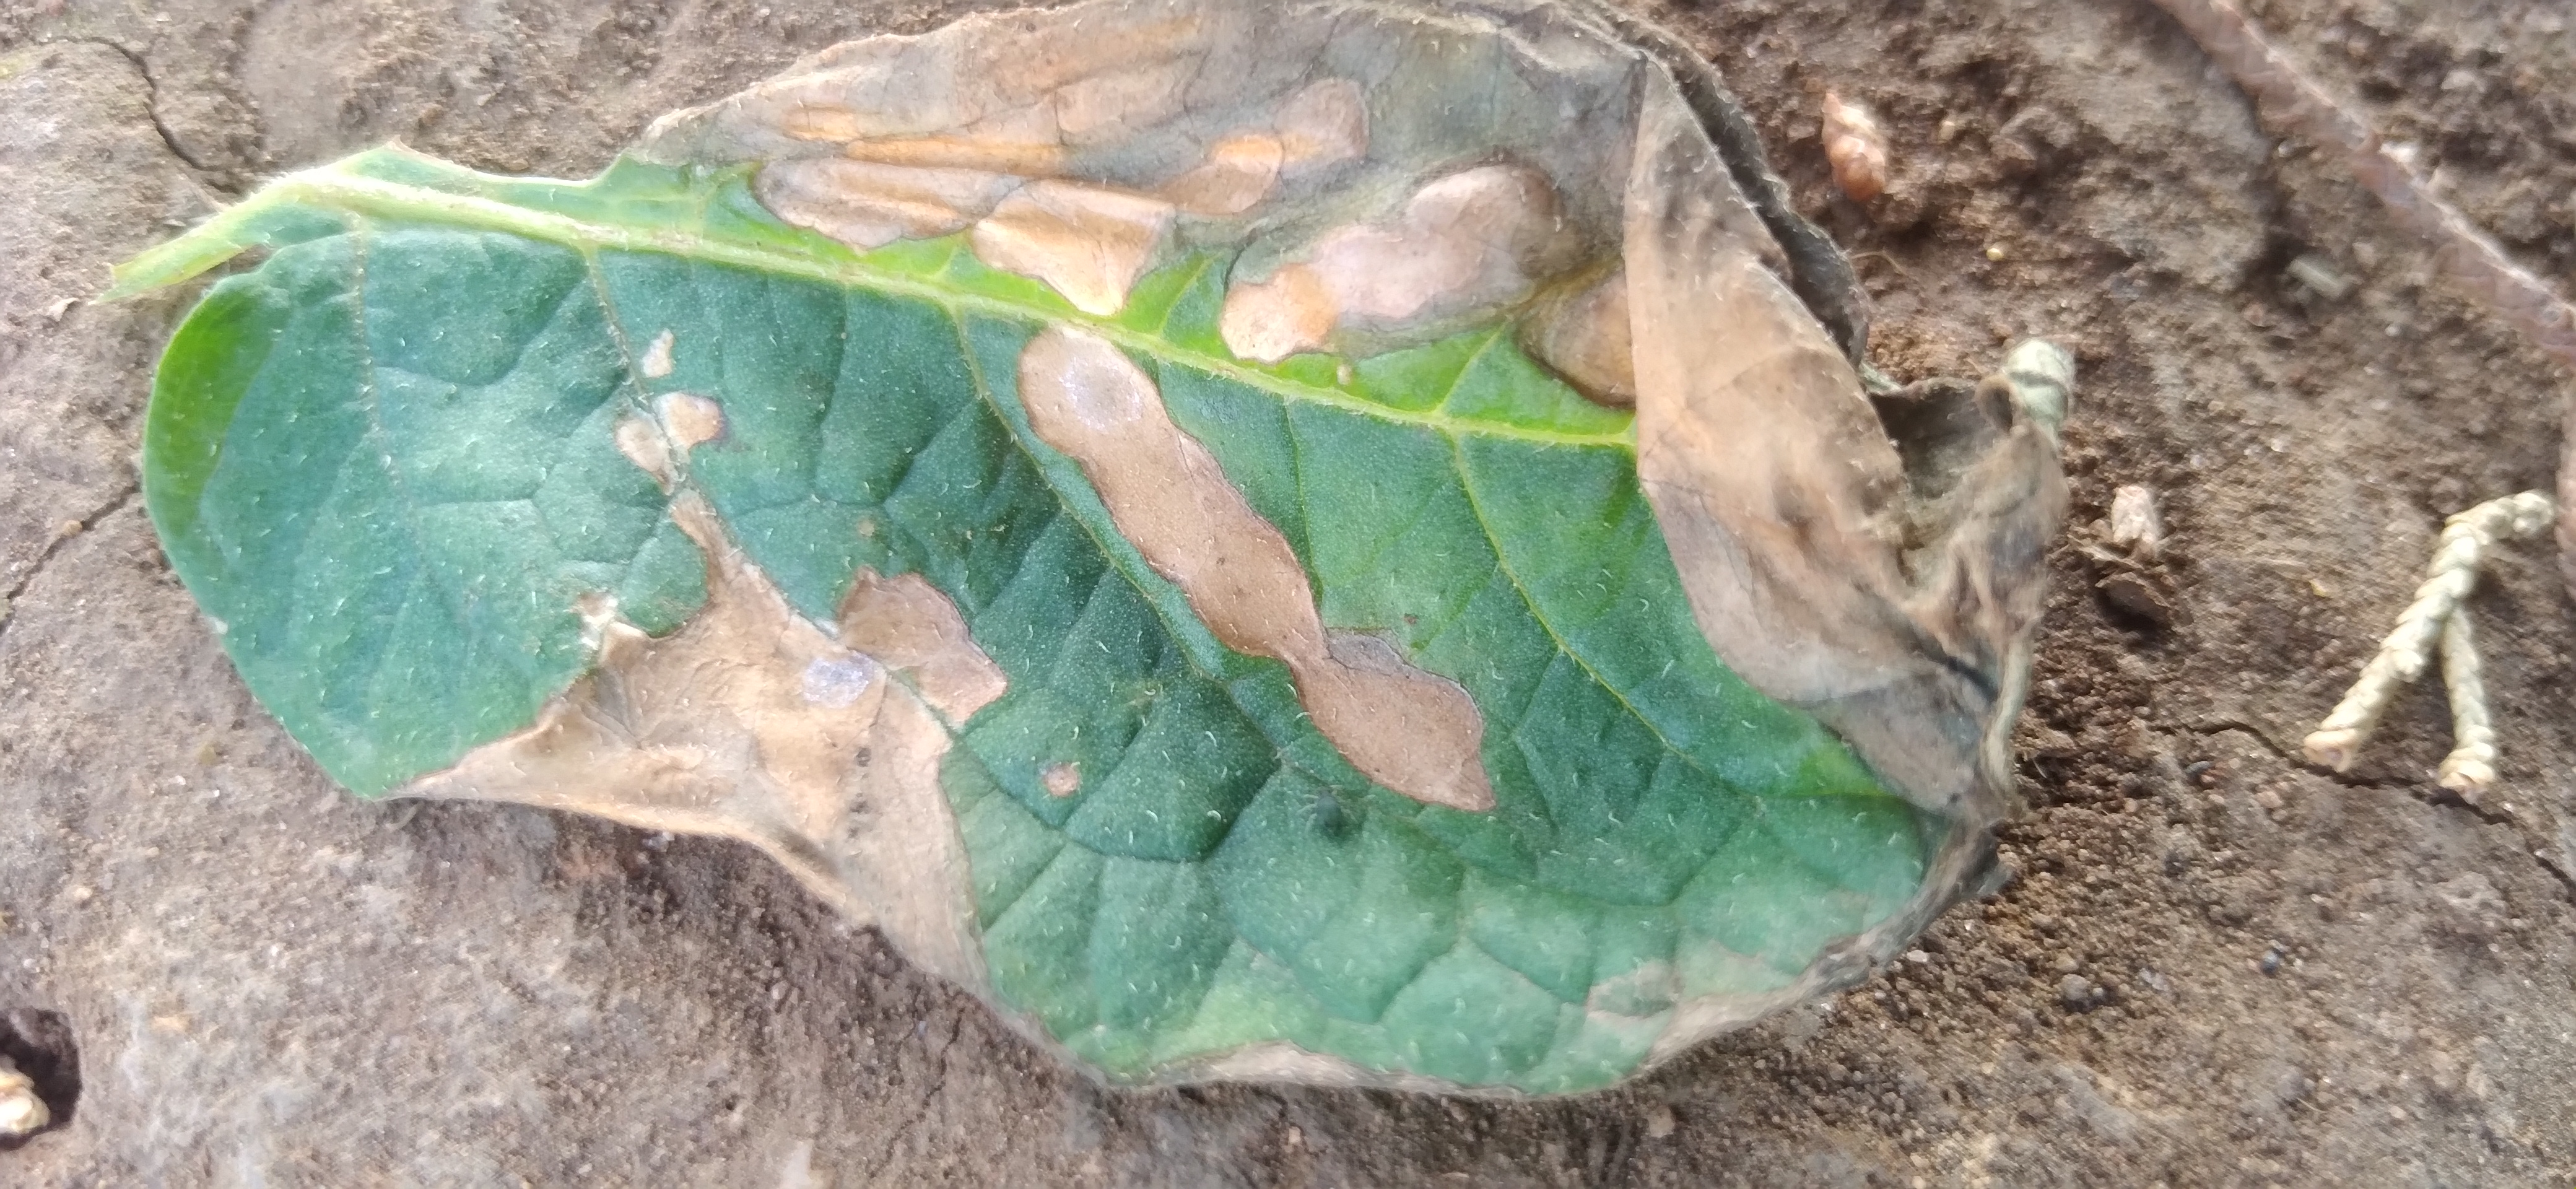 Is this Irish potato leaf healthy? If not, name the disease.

early blight
